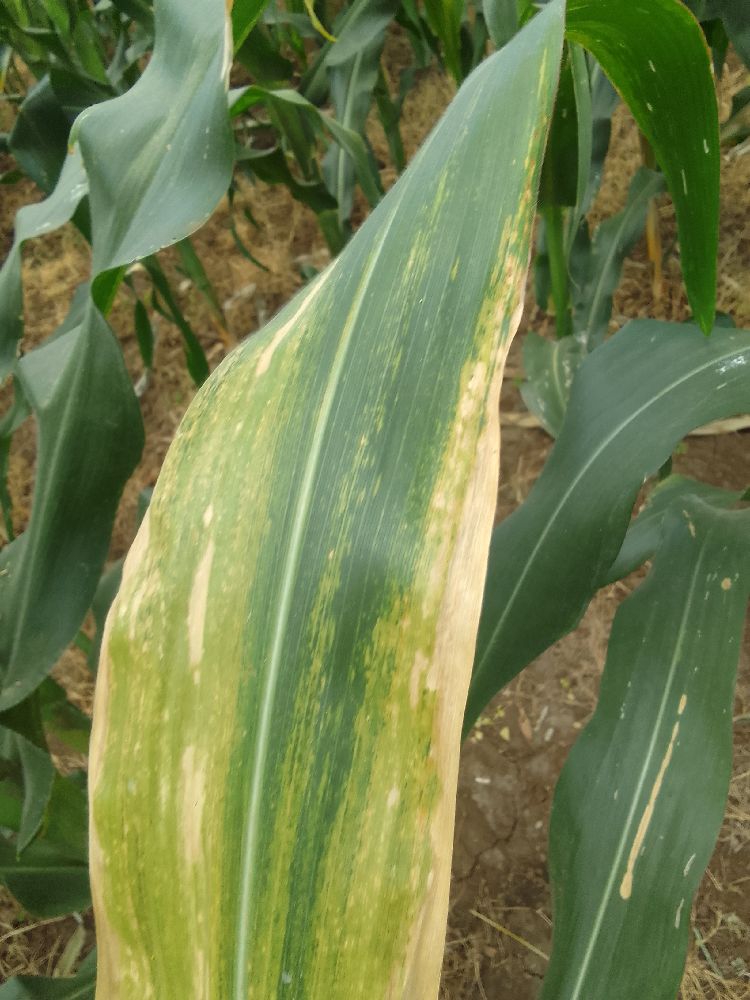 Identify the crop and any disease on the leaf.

maize, maize lethal necrosis
